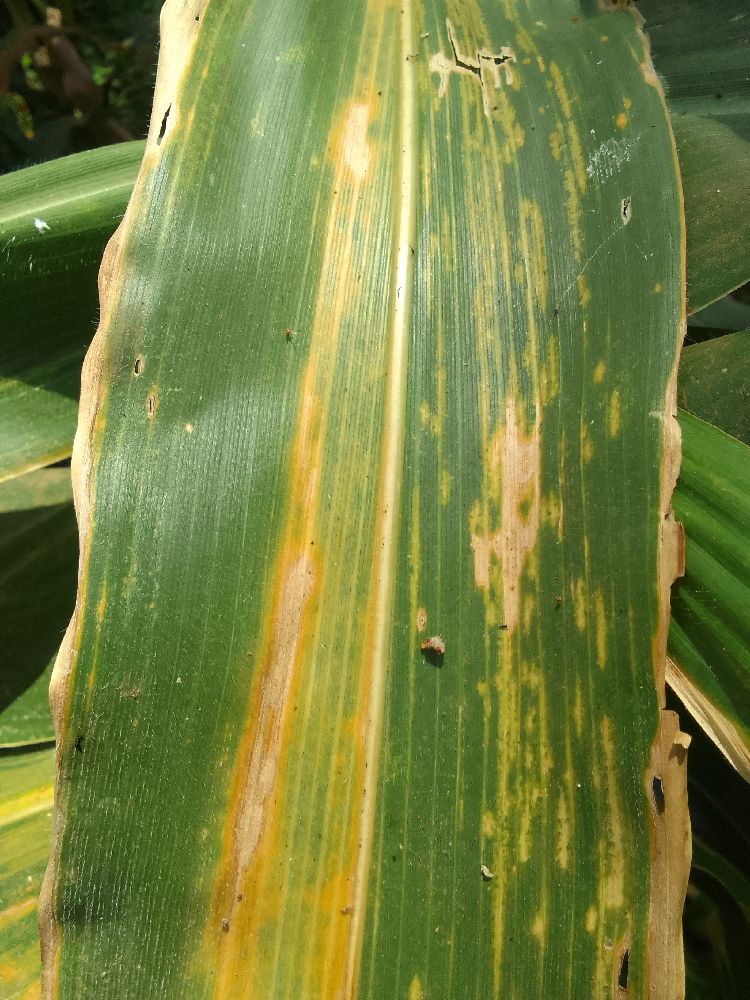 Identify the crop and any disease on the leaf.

maize, maize lethal necrosis
